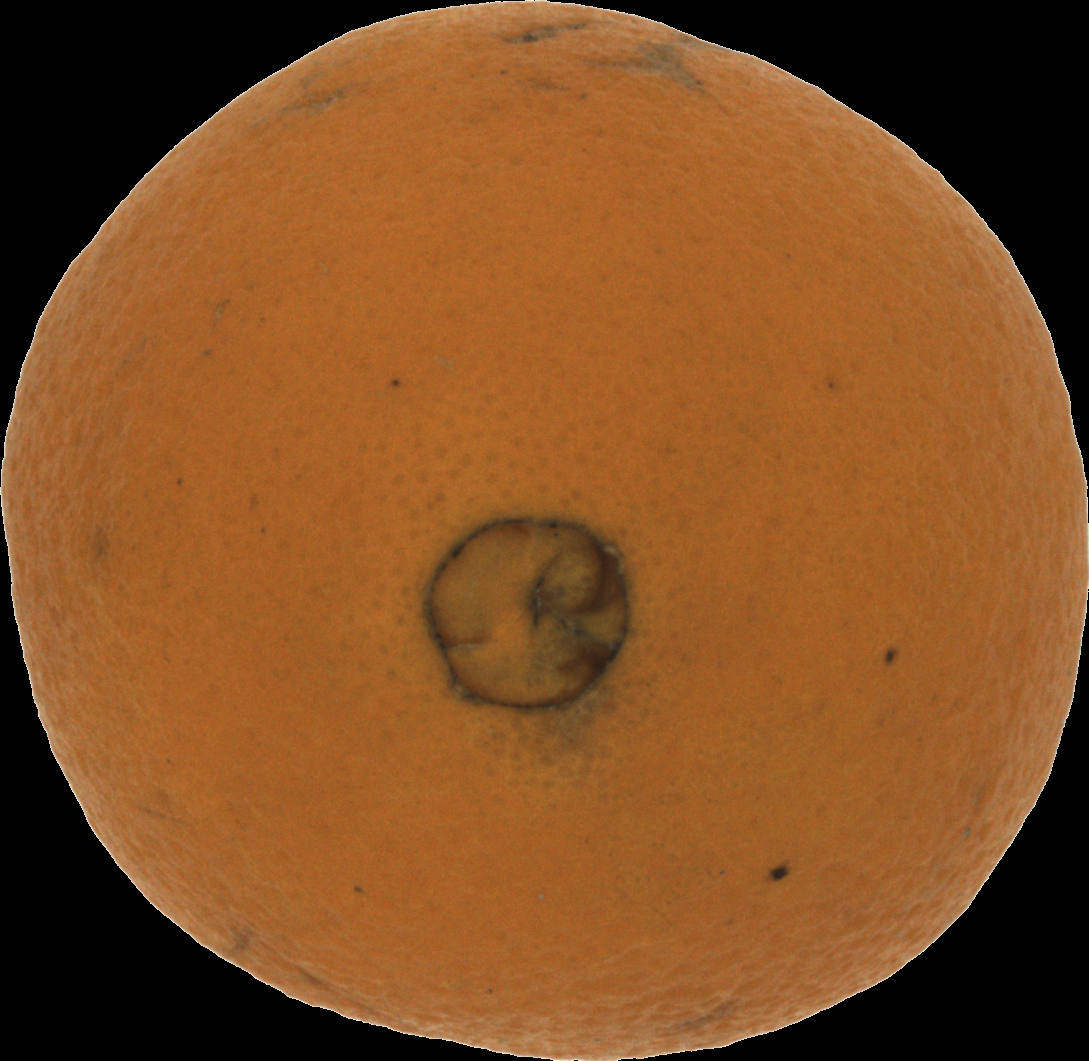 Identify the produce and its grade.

orange, bad
